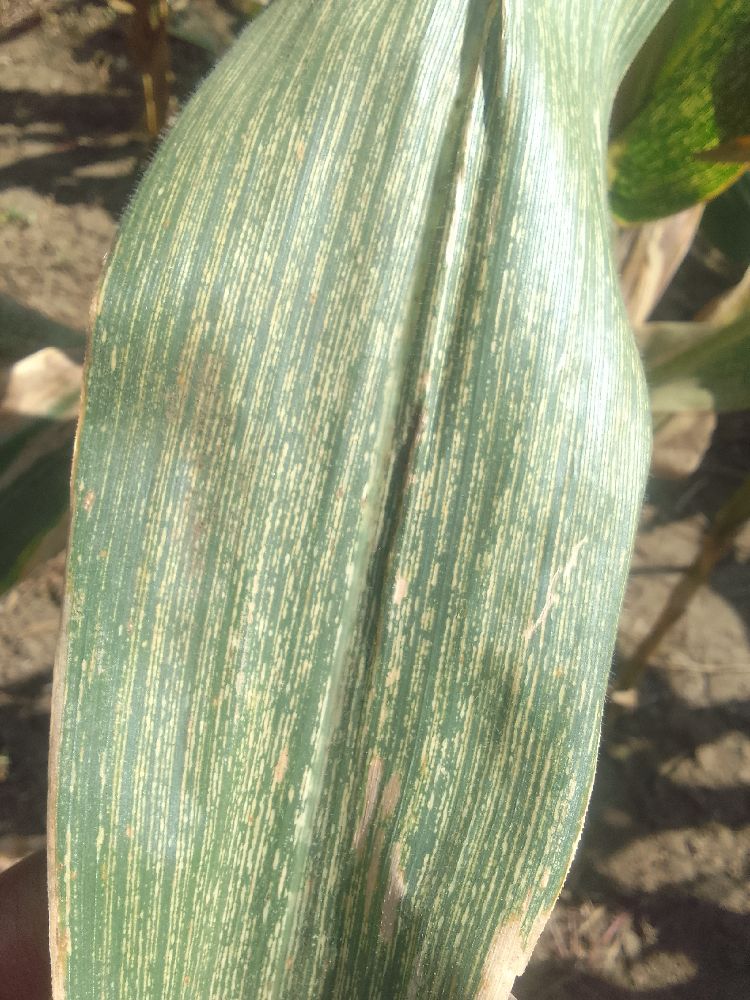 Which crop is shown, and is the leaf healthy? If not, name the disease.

maize, maize streak virus
